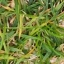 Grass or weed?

grass
